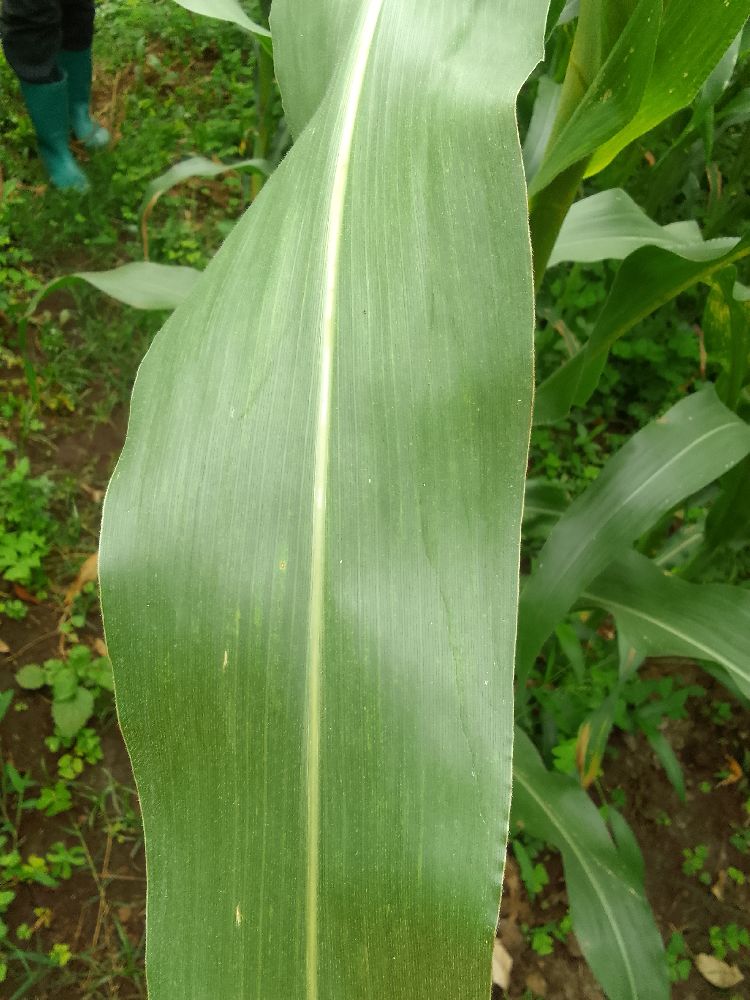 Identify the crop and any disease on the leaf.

maize, healthy
